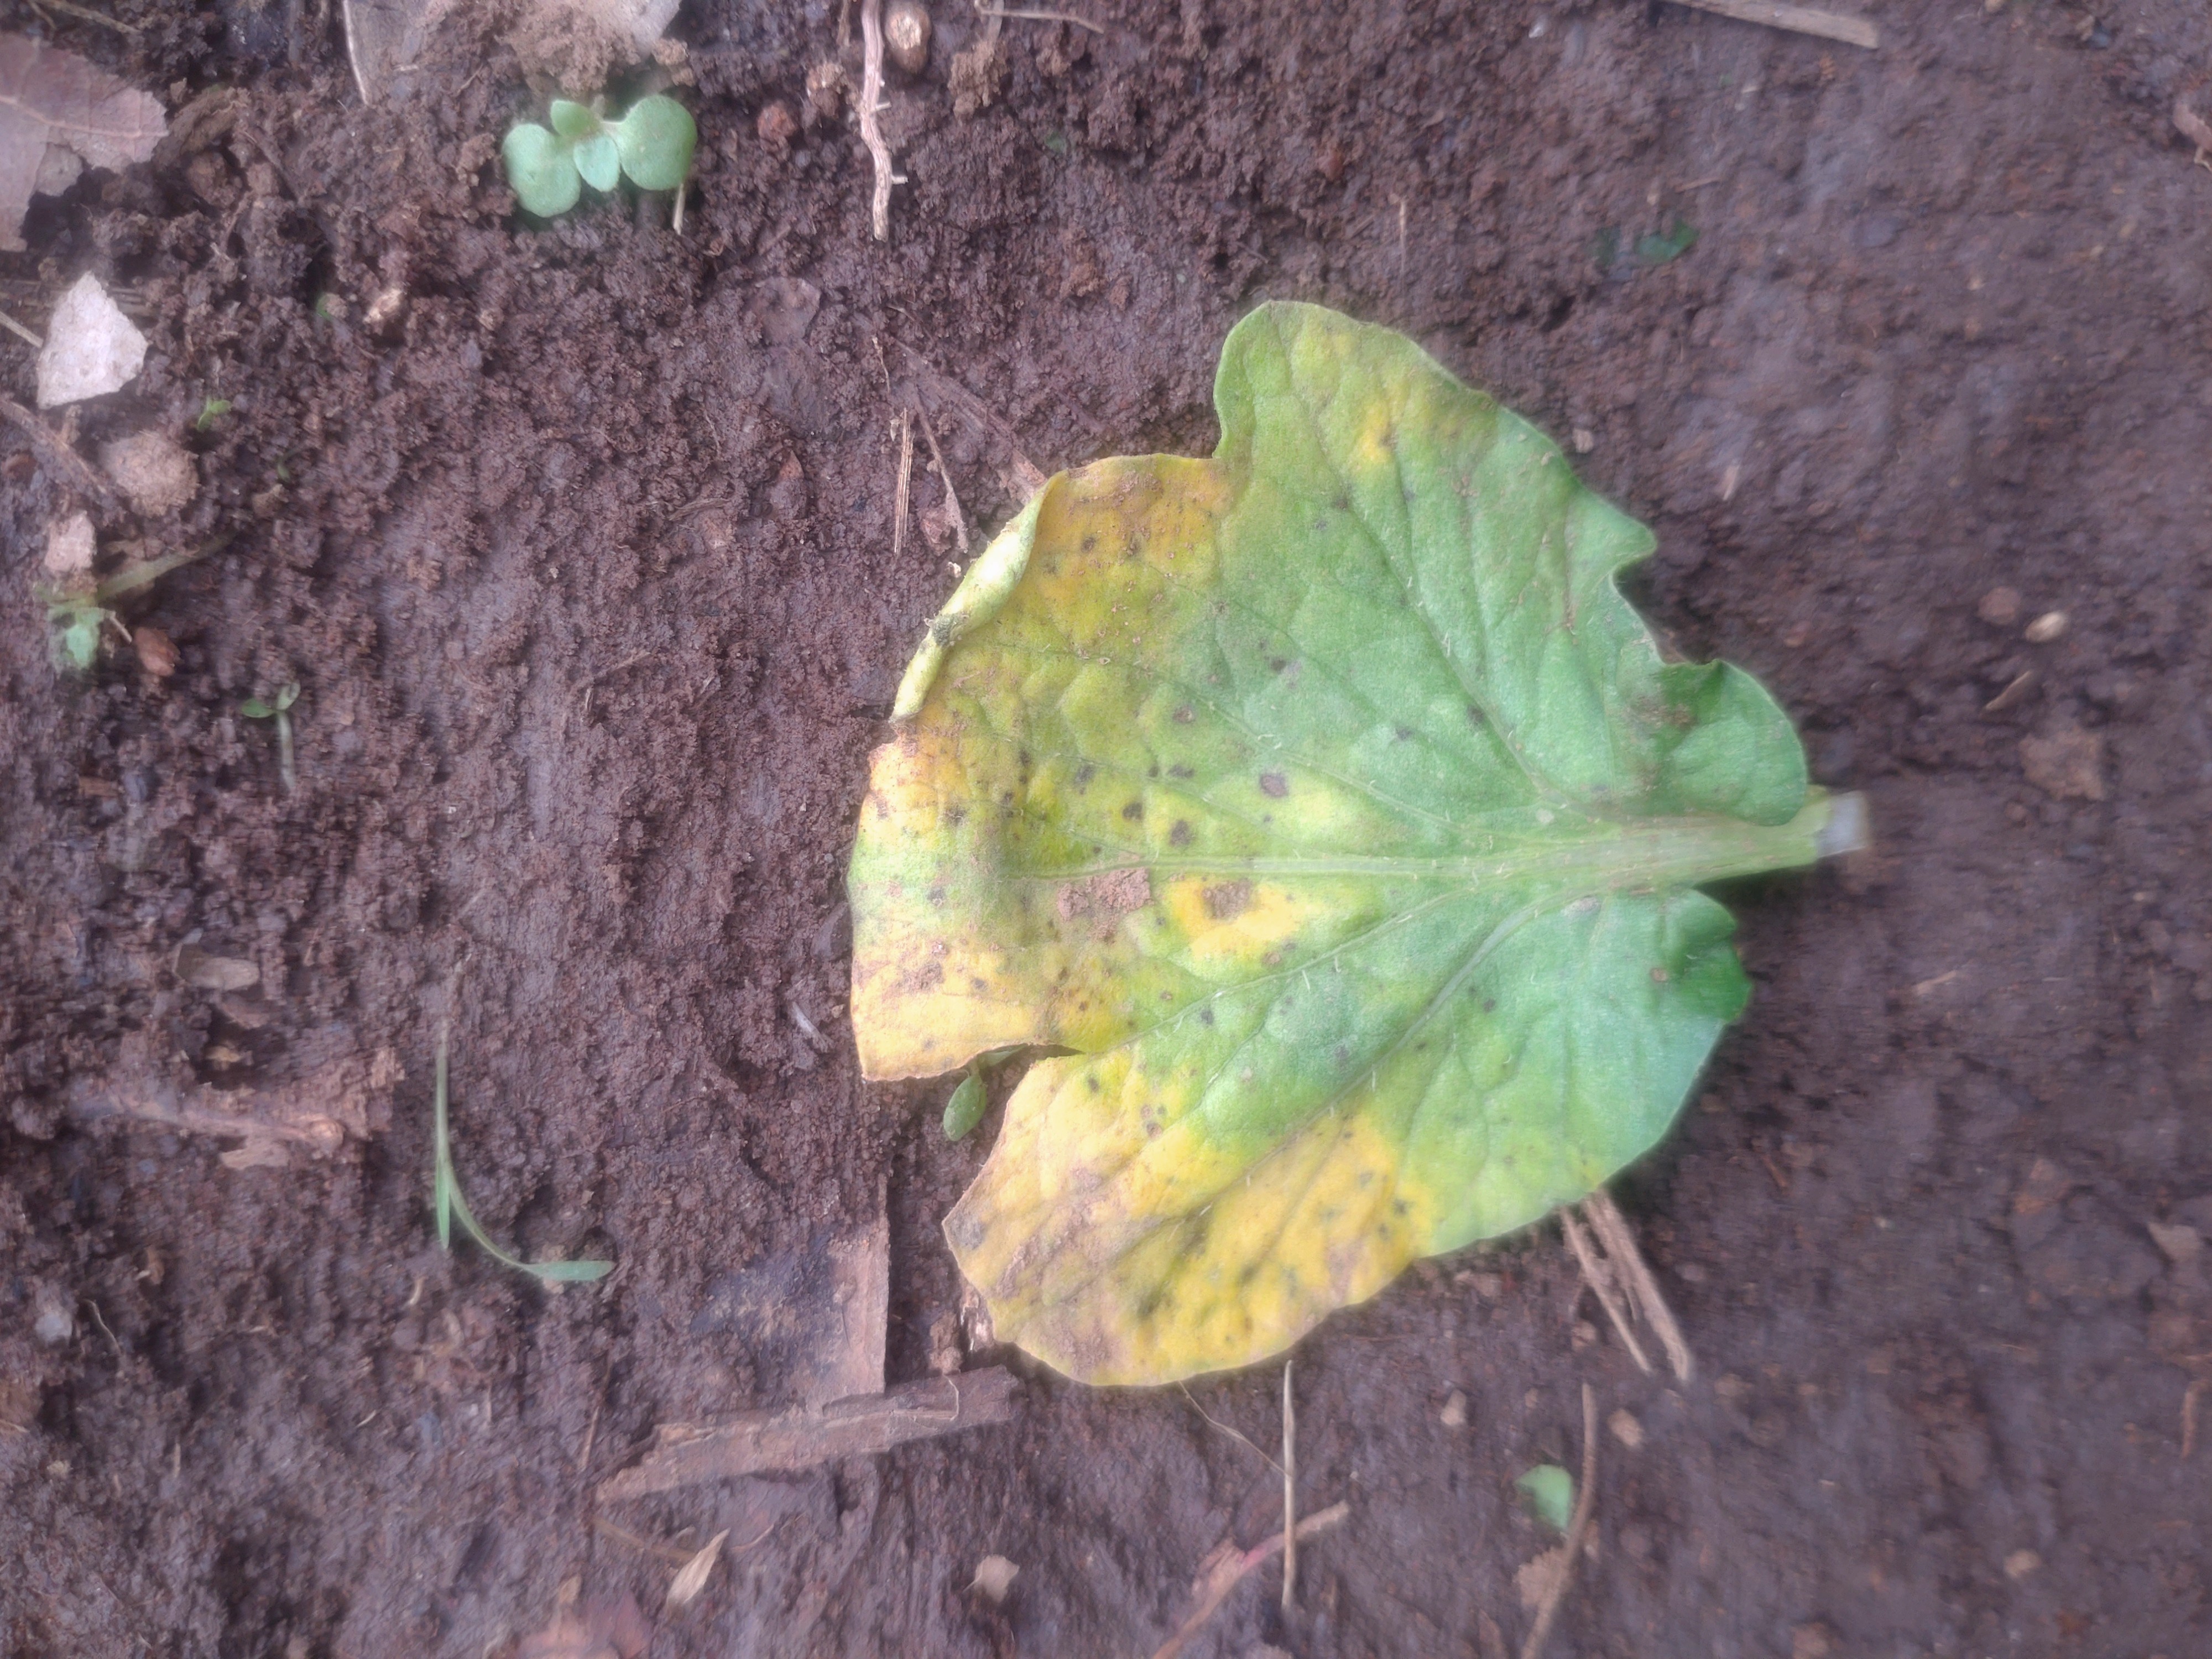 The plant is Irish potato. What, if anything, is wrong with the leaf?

late blight
